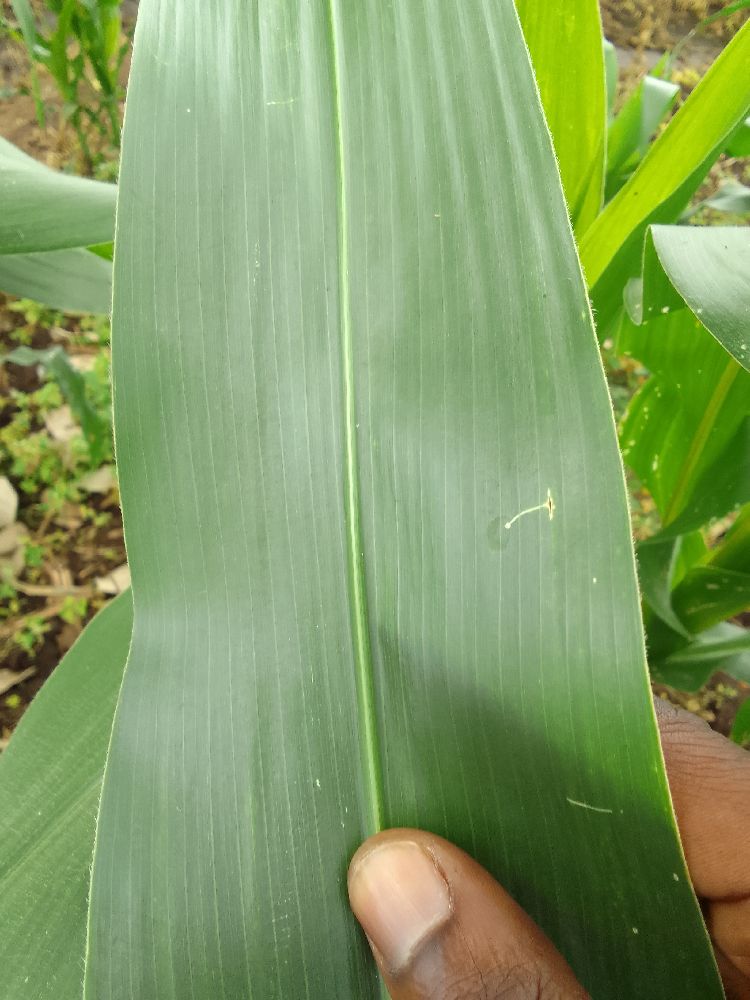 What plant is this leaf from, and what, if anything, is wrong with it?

maize, healthy
